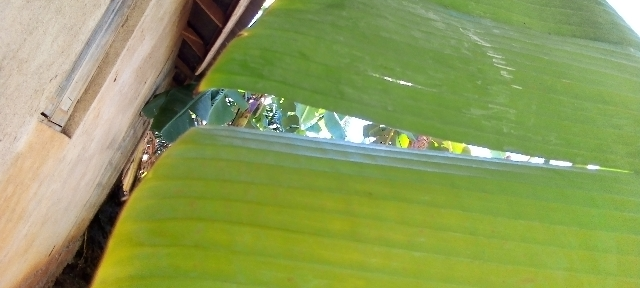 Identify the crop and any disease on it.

banana, healthy
